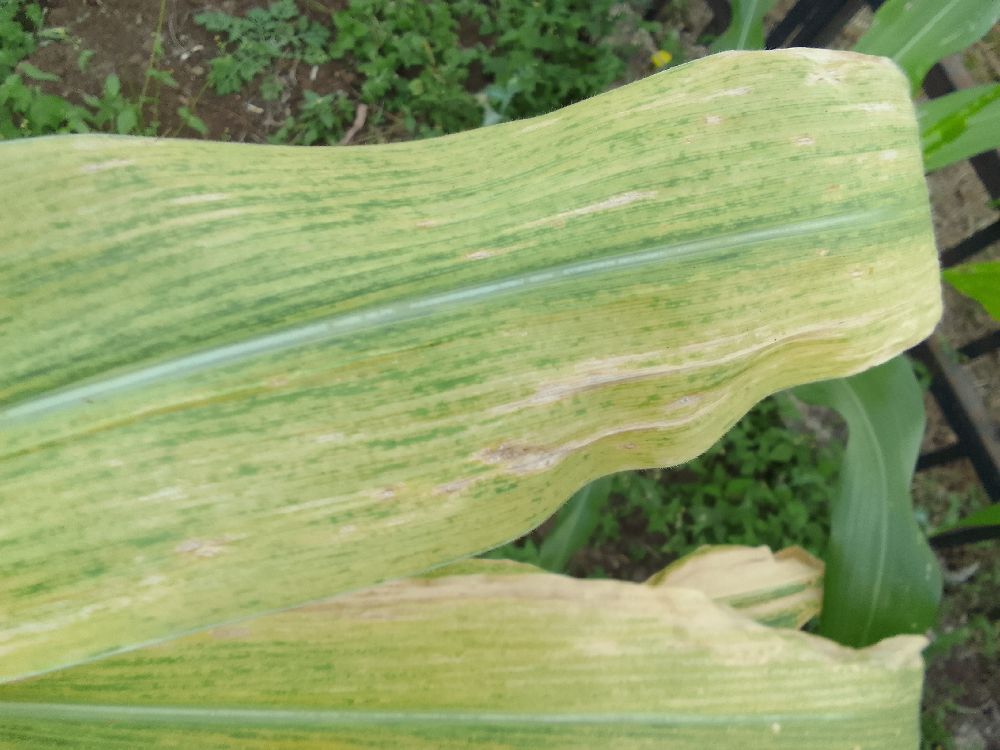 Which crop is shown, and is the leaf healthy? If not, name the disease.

maize, maize lethal necrosis
